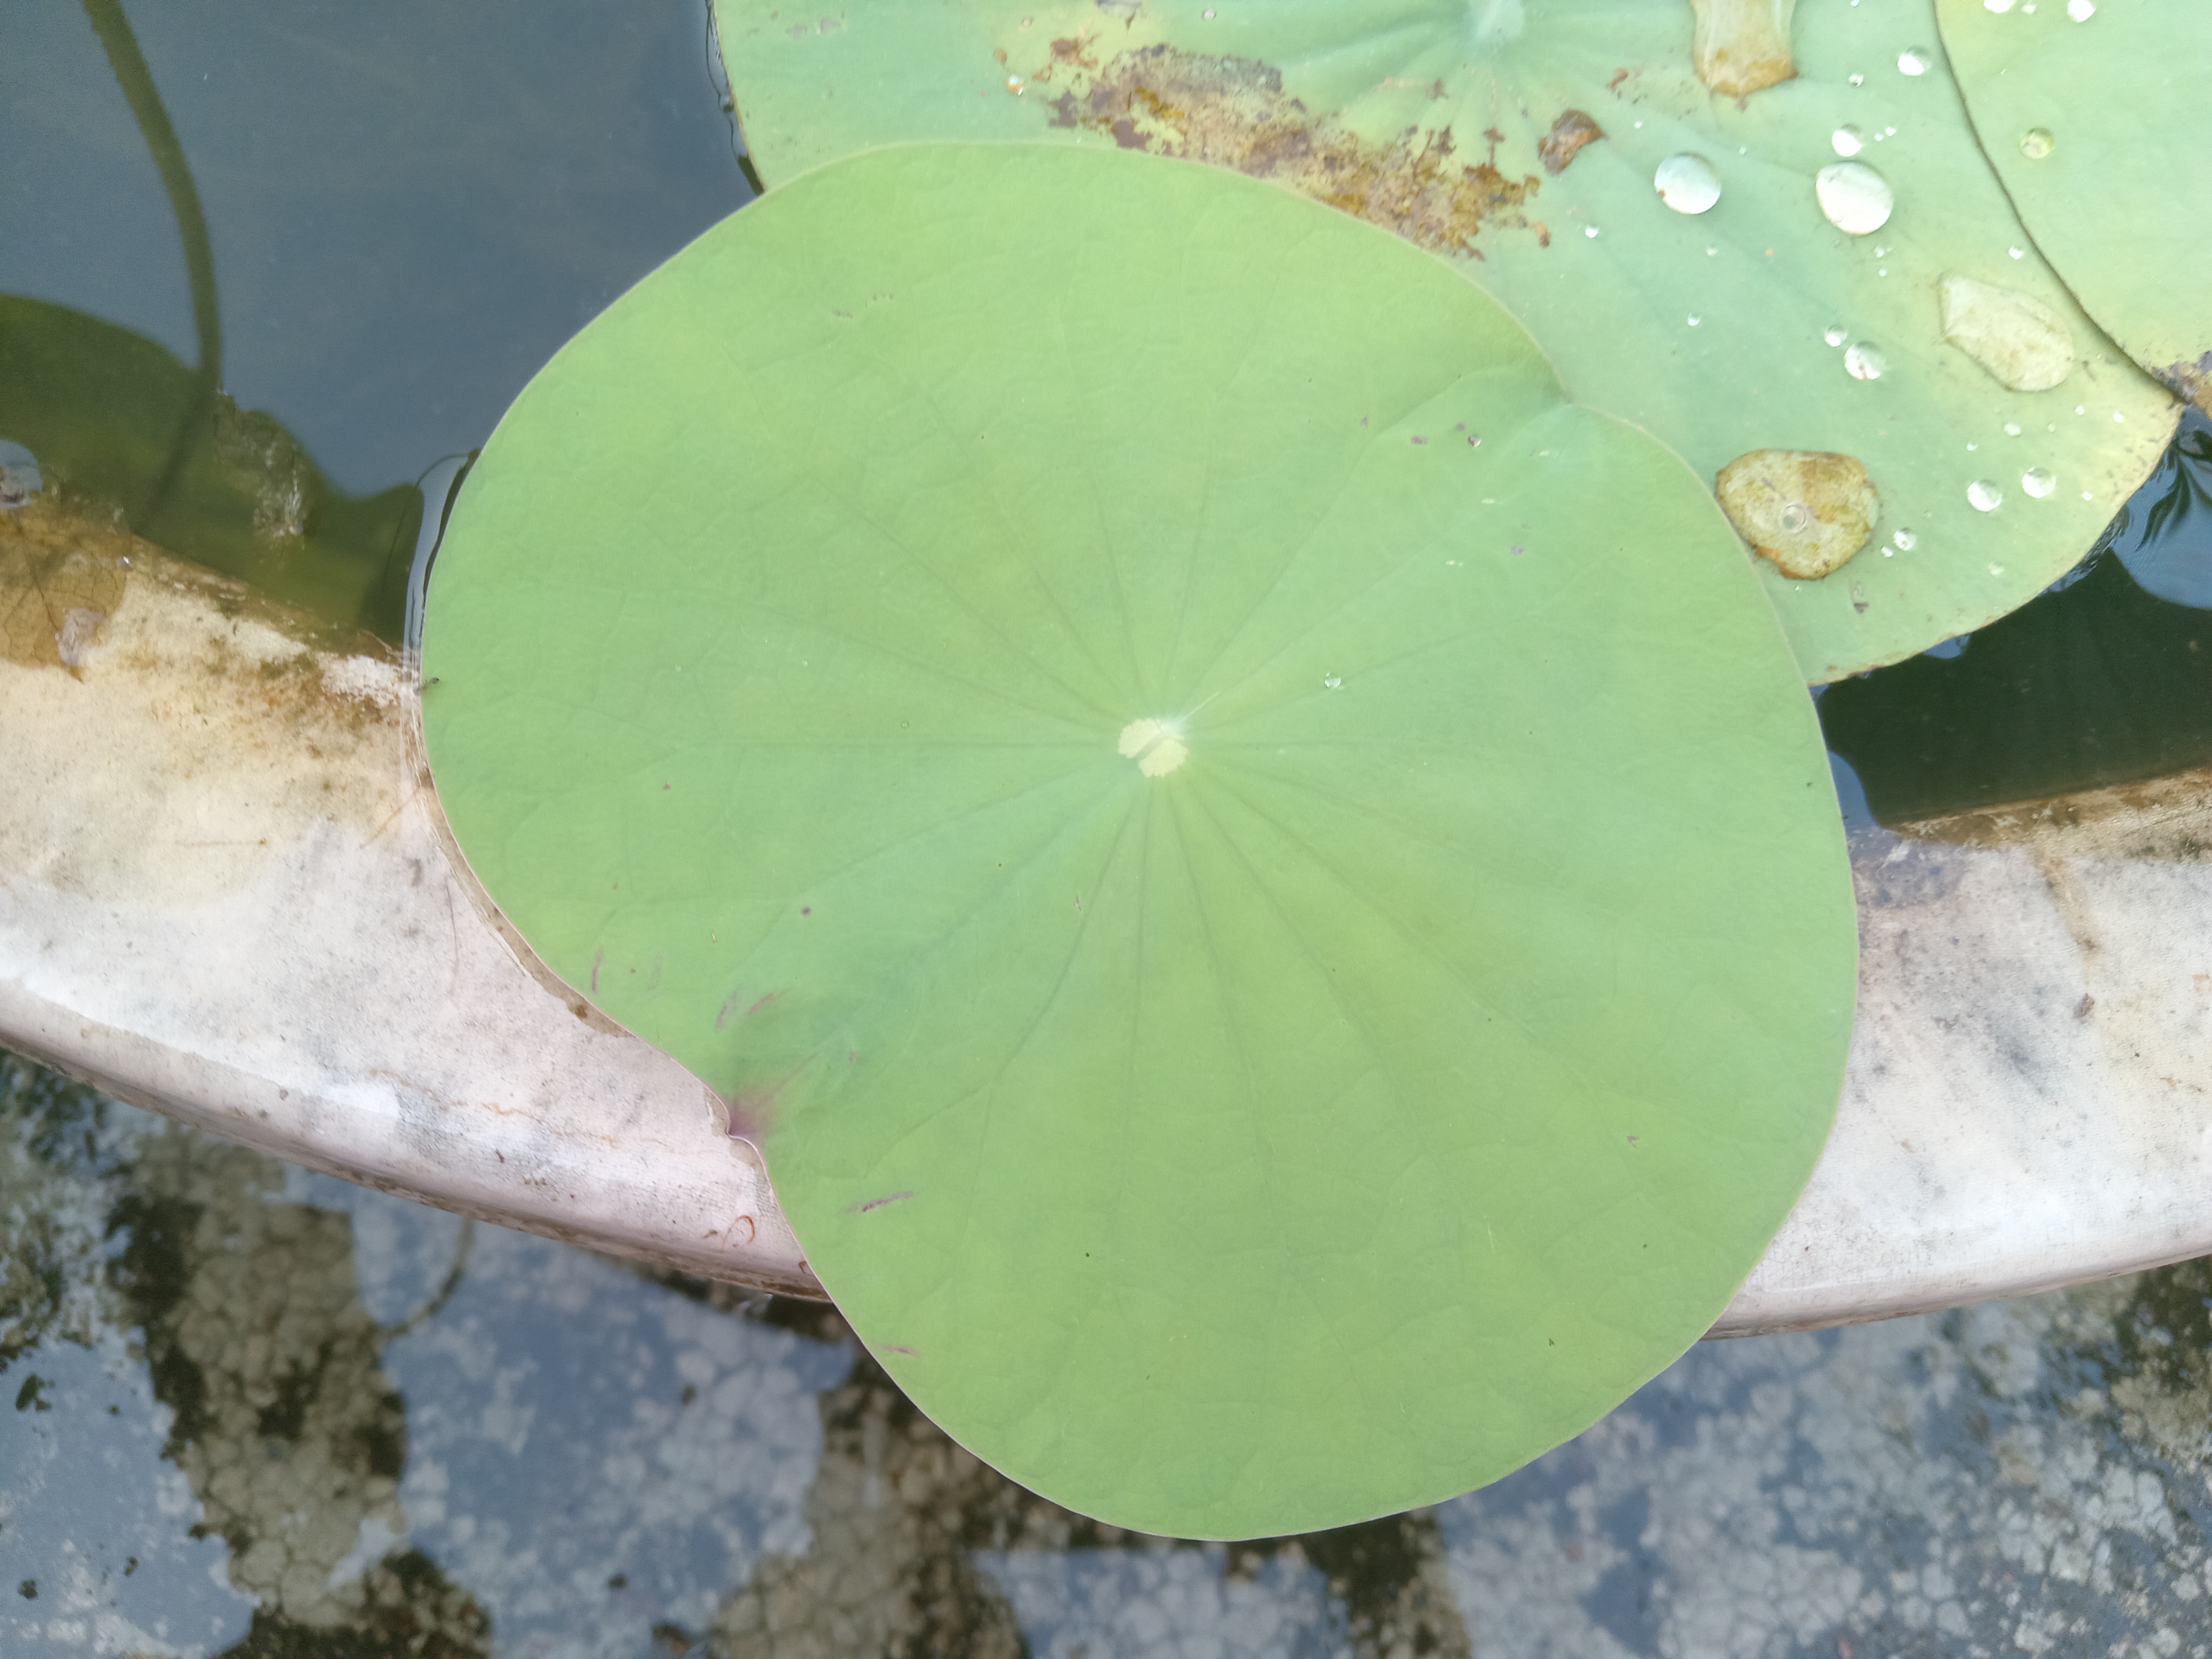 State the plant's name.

lotus
